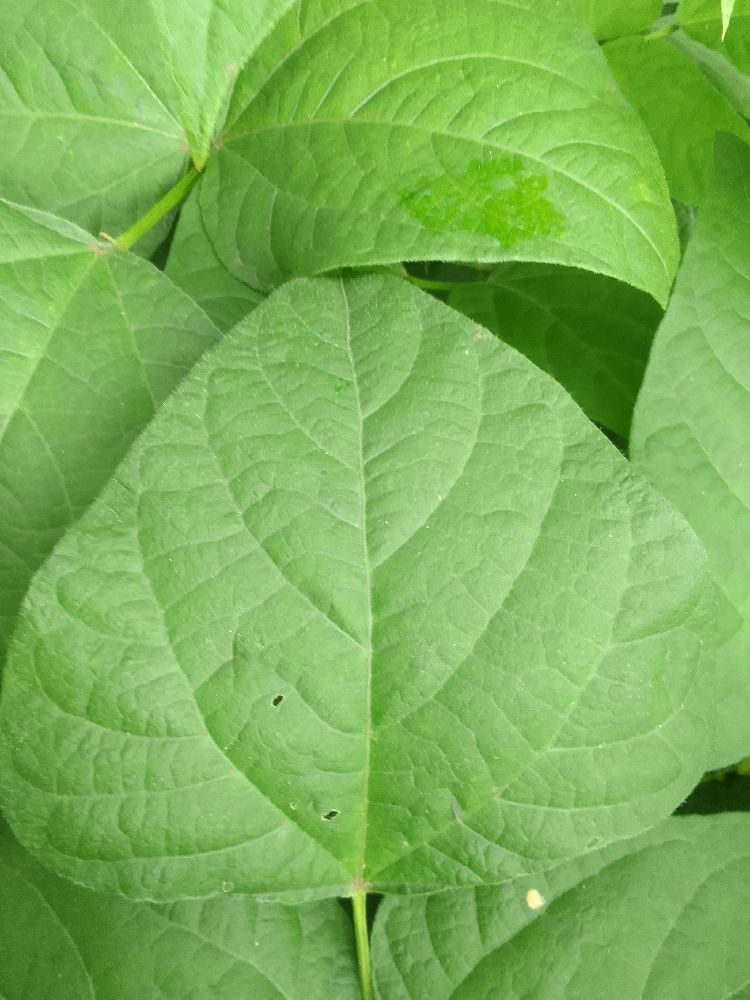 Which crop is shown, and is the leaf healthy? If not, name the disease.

common bean, healthy
